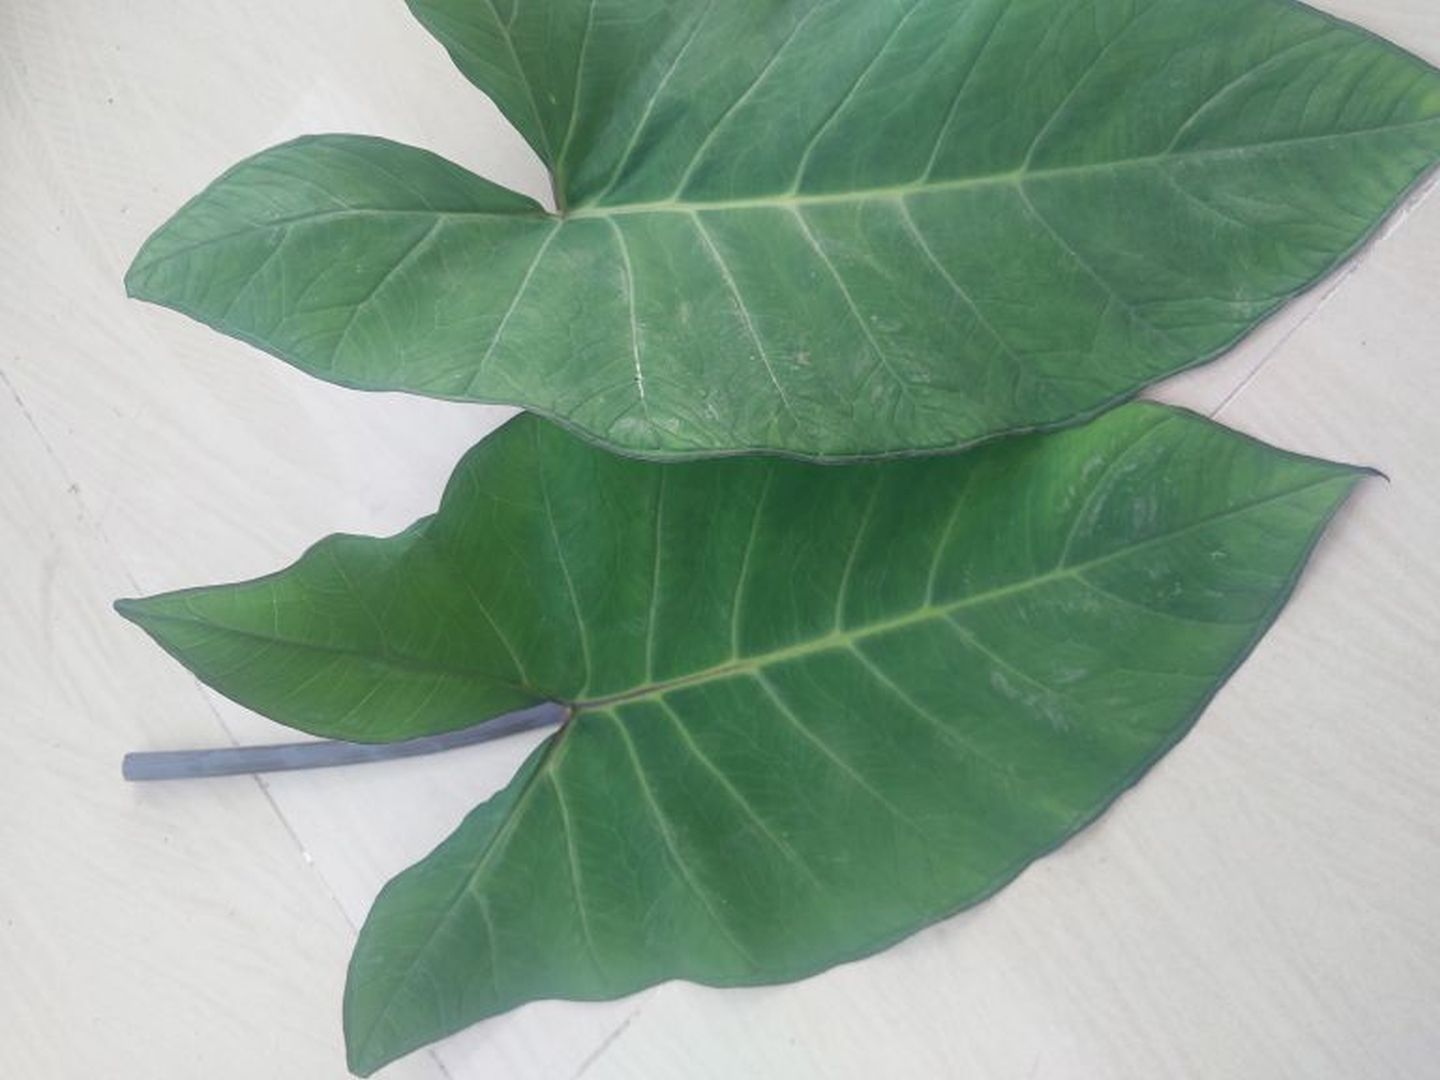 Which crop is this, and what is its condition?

taro, healthy
